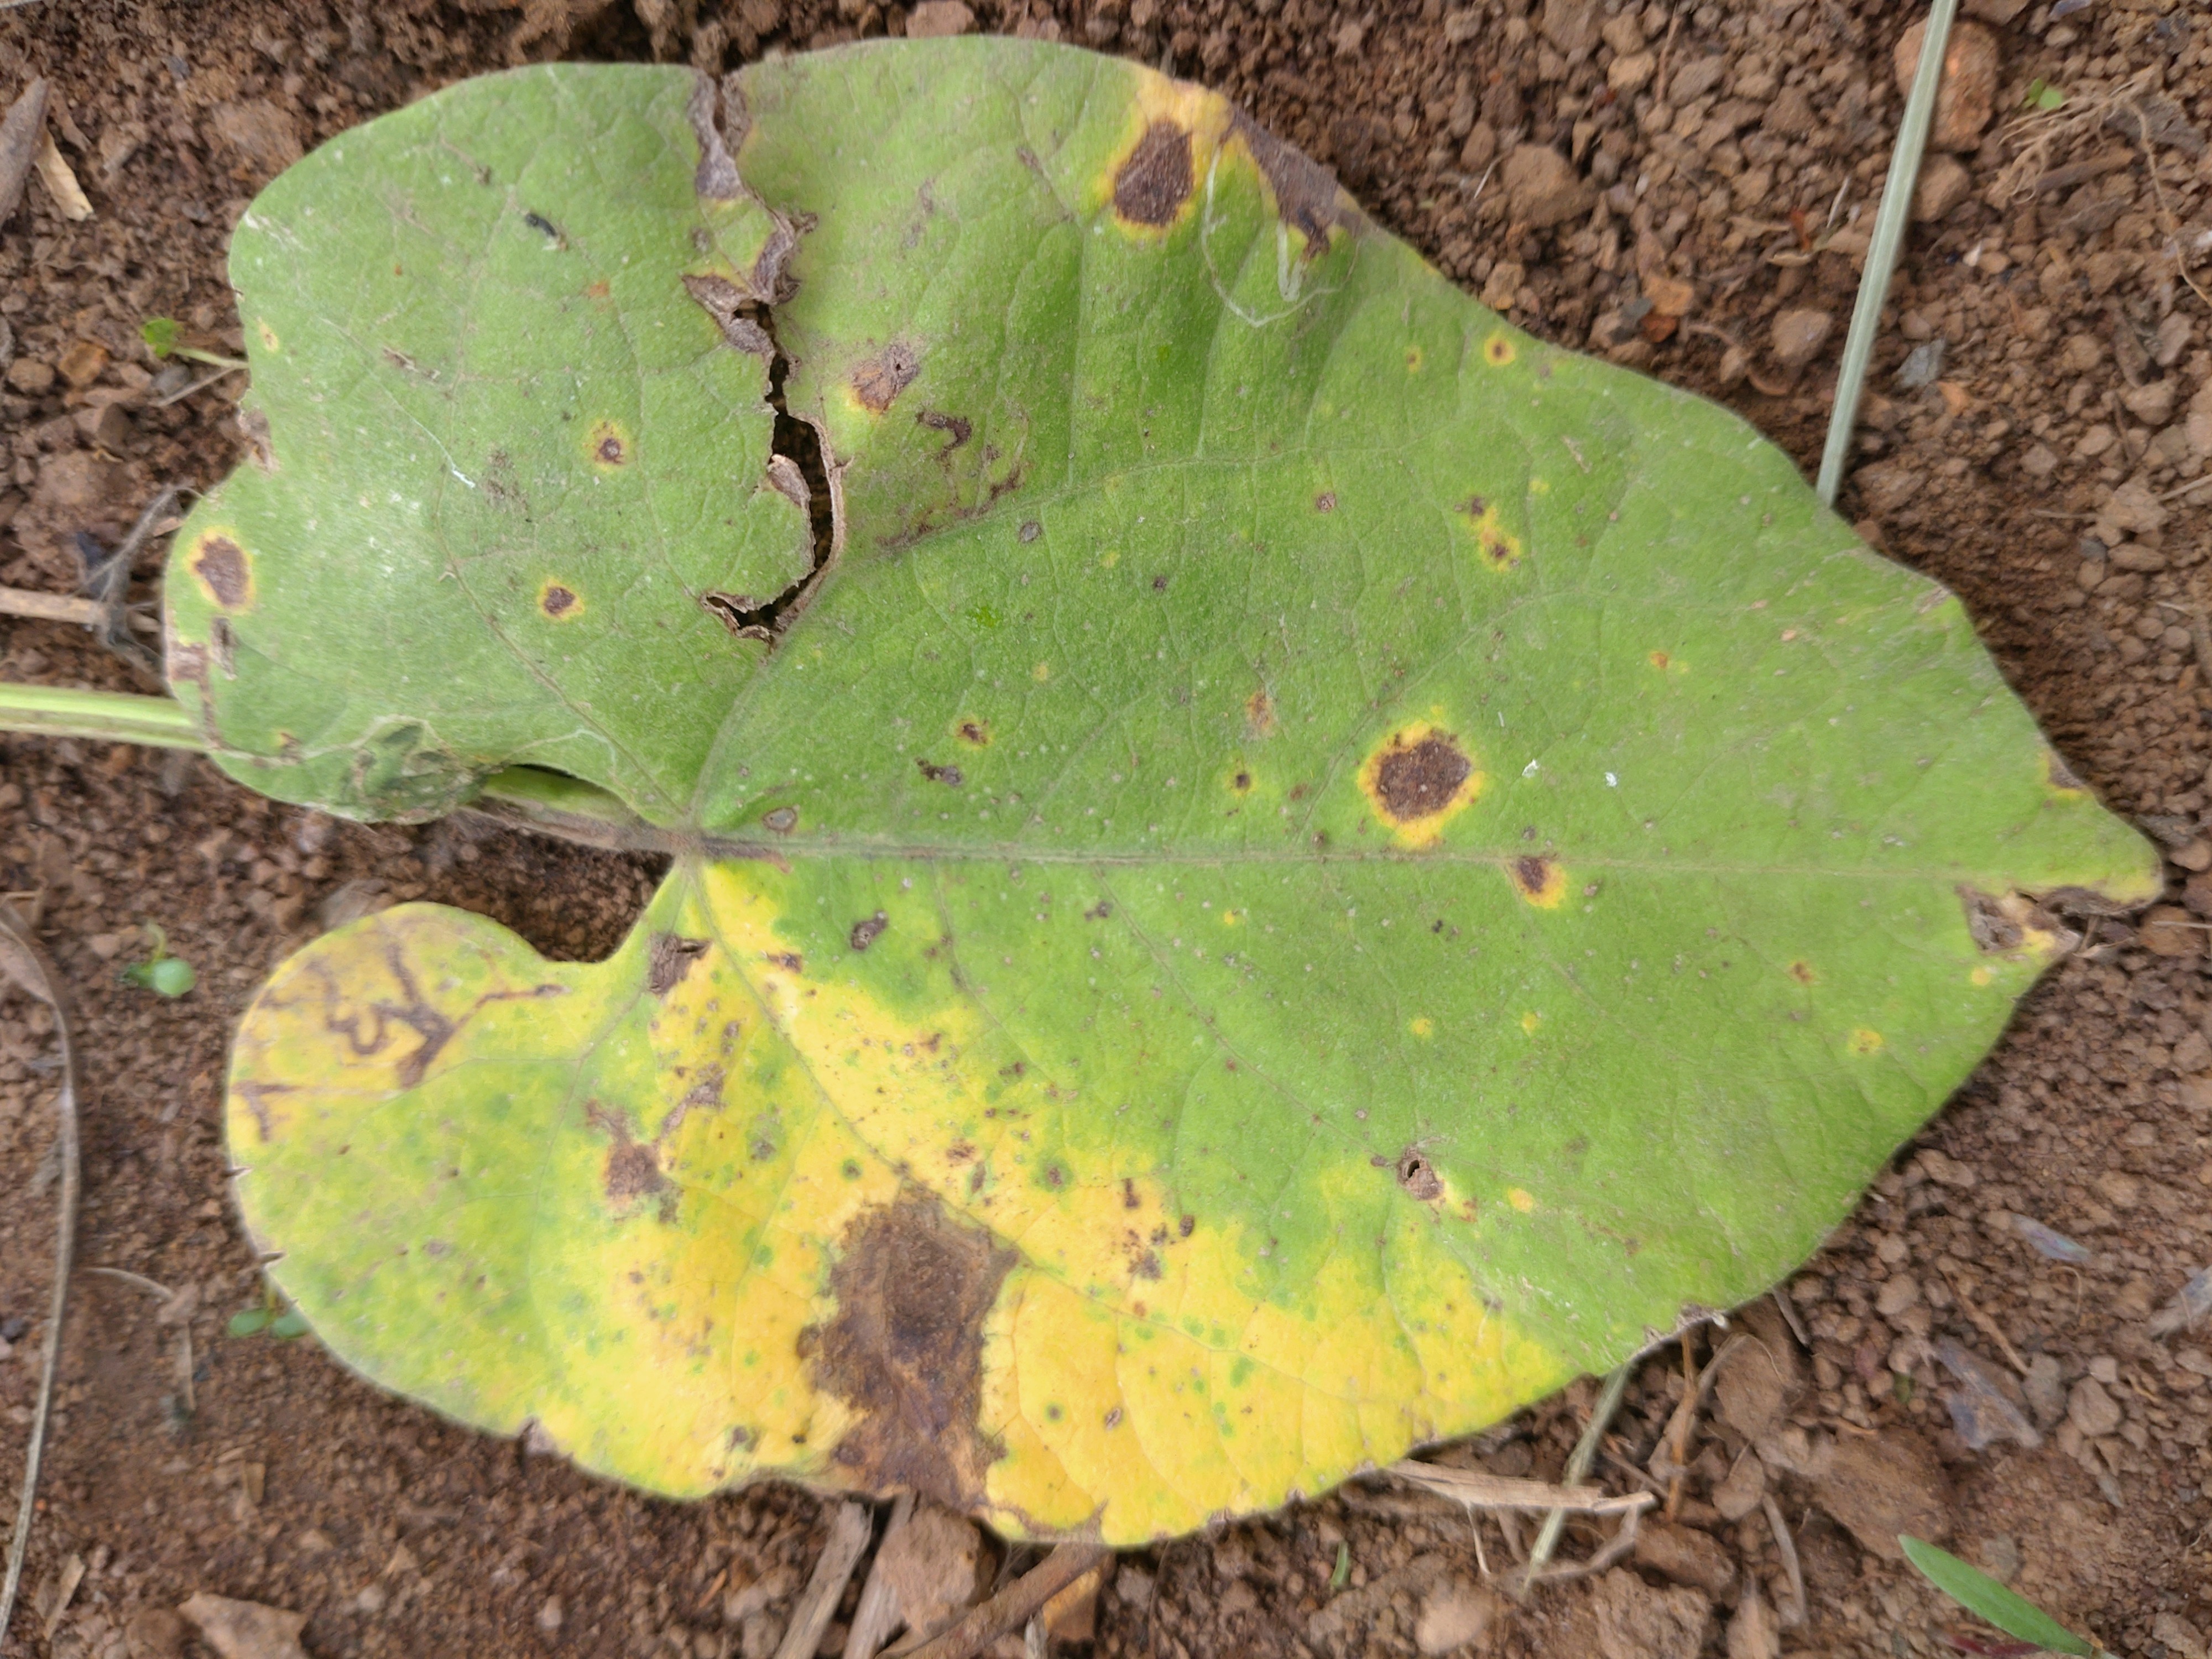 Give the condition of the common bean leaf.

rust
